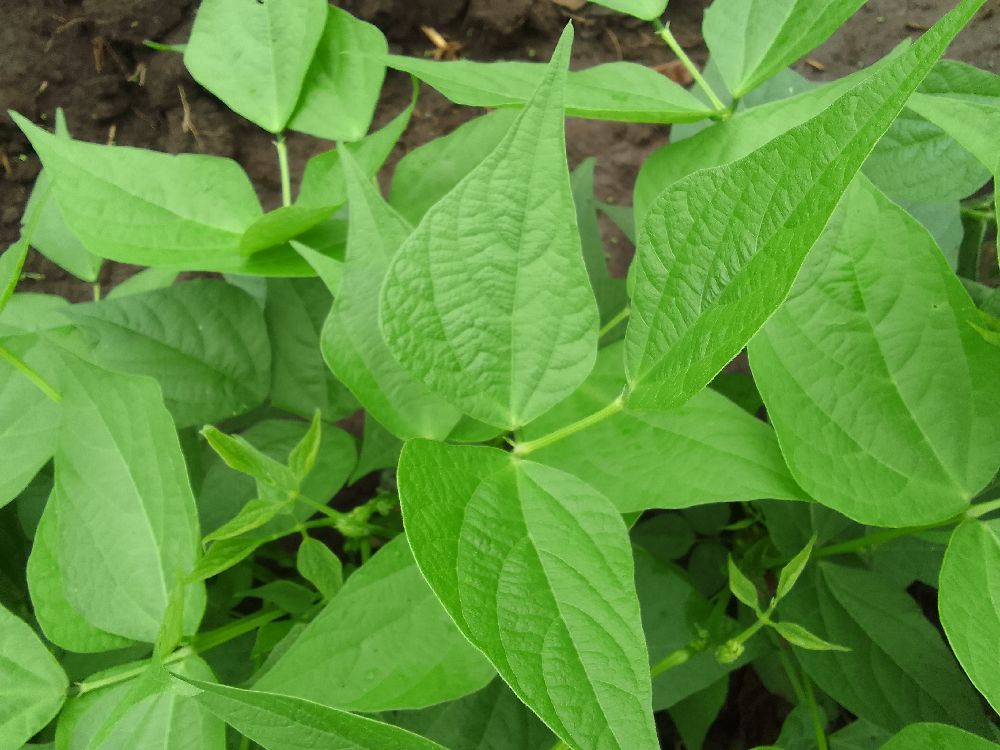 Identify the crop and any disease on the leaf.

common bean, healthy
